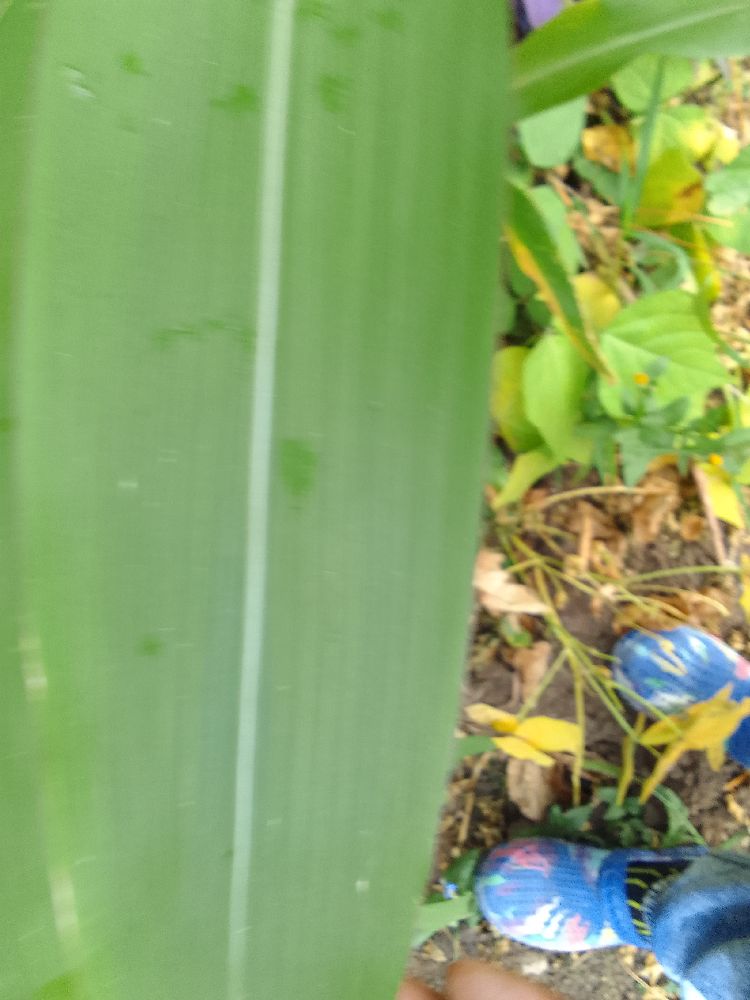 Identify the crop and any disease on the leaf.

maize, healthy
